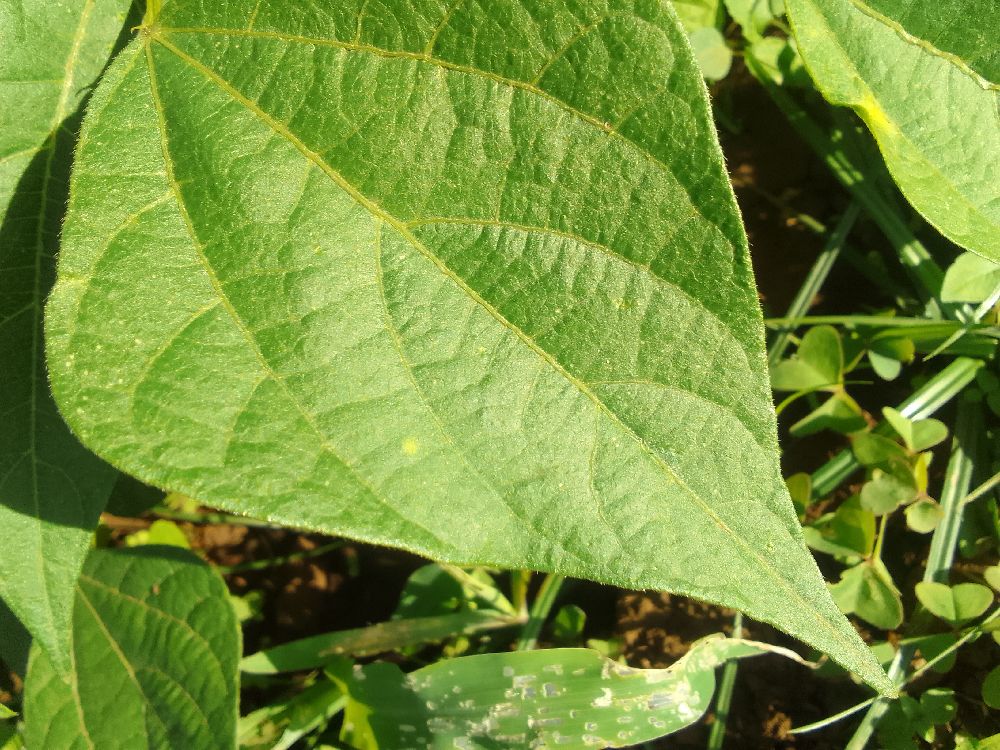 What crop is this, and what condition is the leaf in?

common bean, healthy
